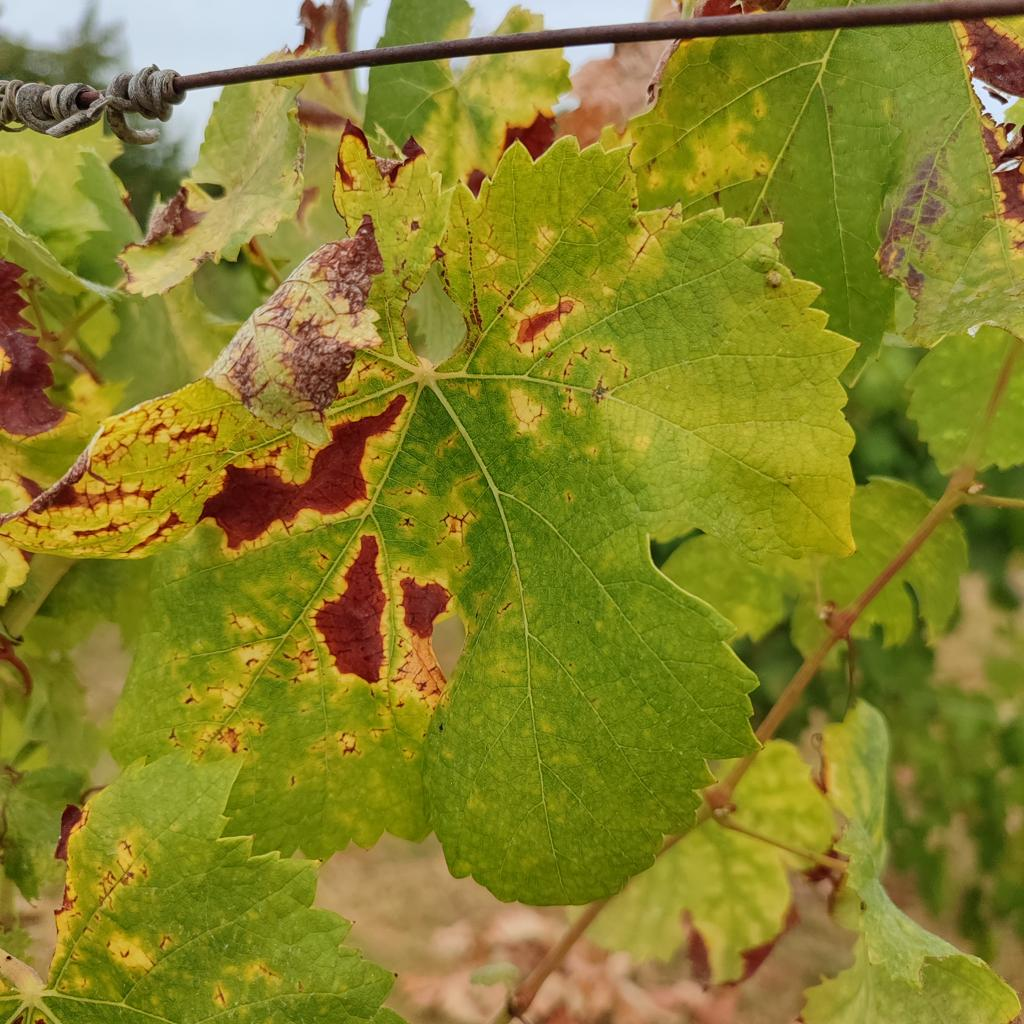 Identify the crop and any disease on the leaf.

grapevine, esca complex
